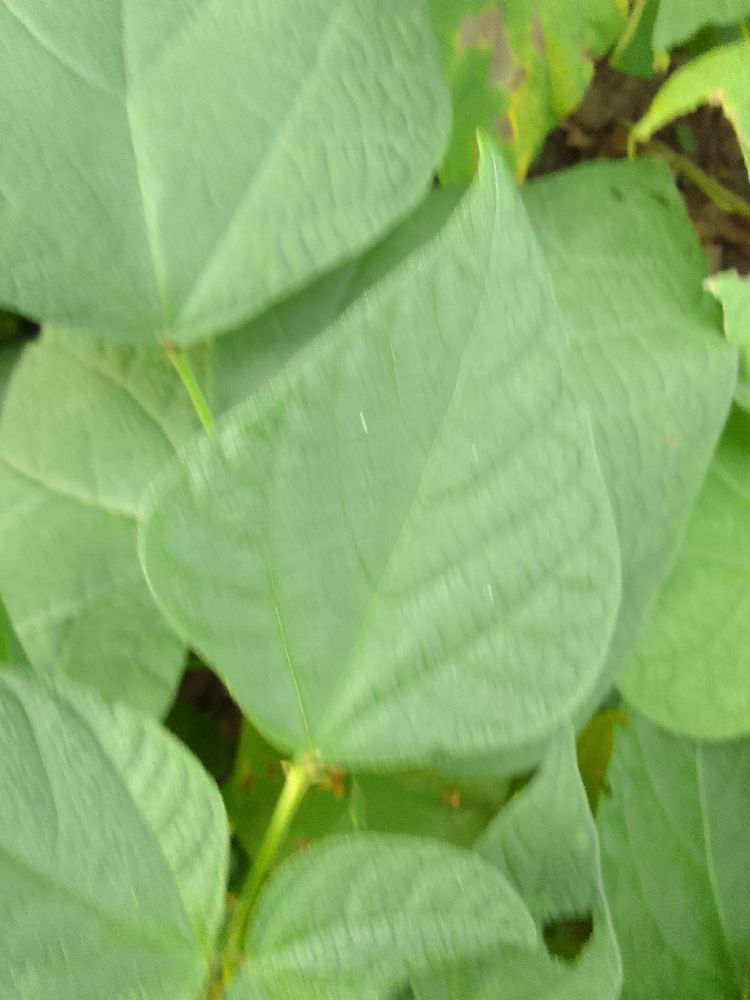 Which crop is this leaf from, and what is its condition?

common bean, healthy
